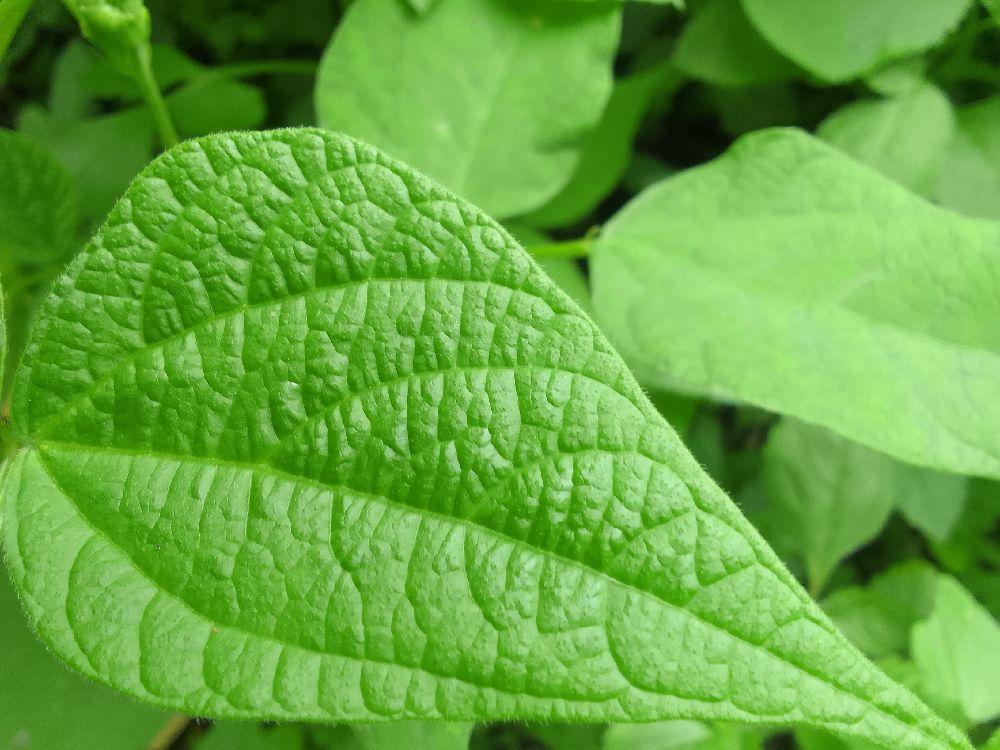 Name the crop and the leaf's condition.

common bean, healthy
